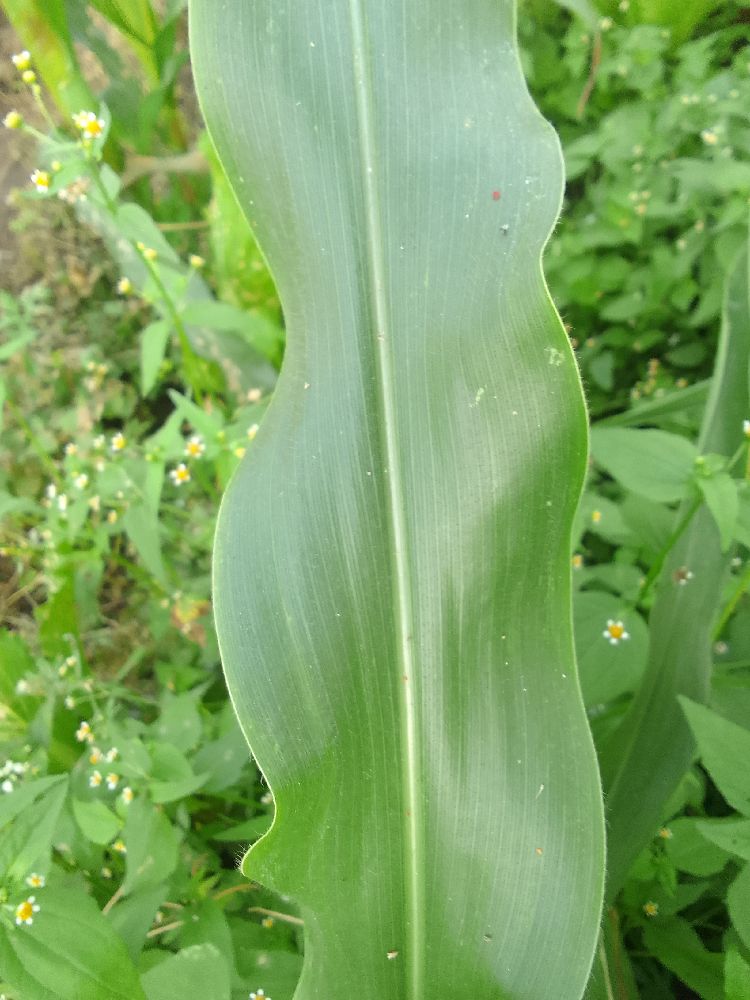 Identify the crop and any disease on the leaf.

maize, healthy
